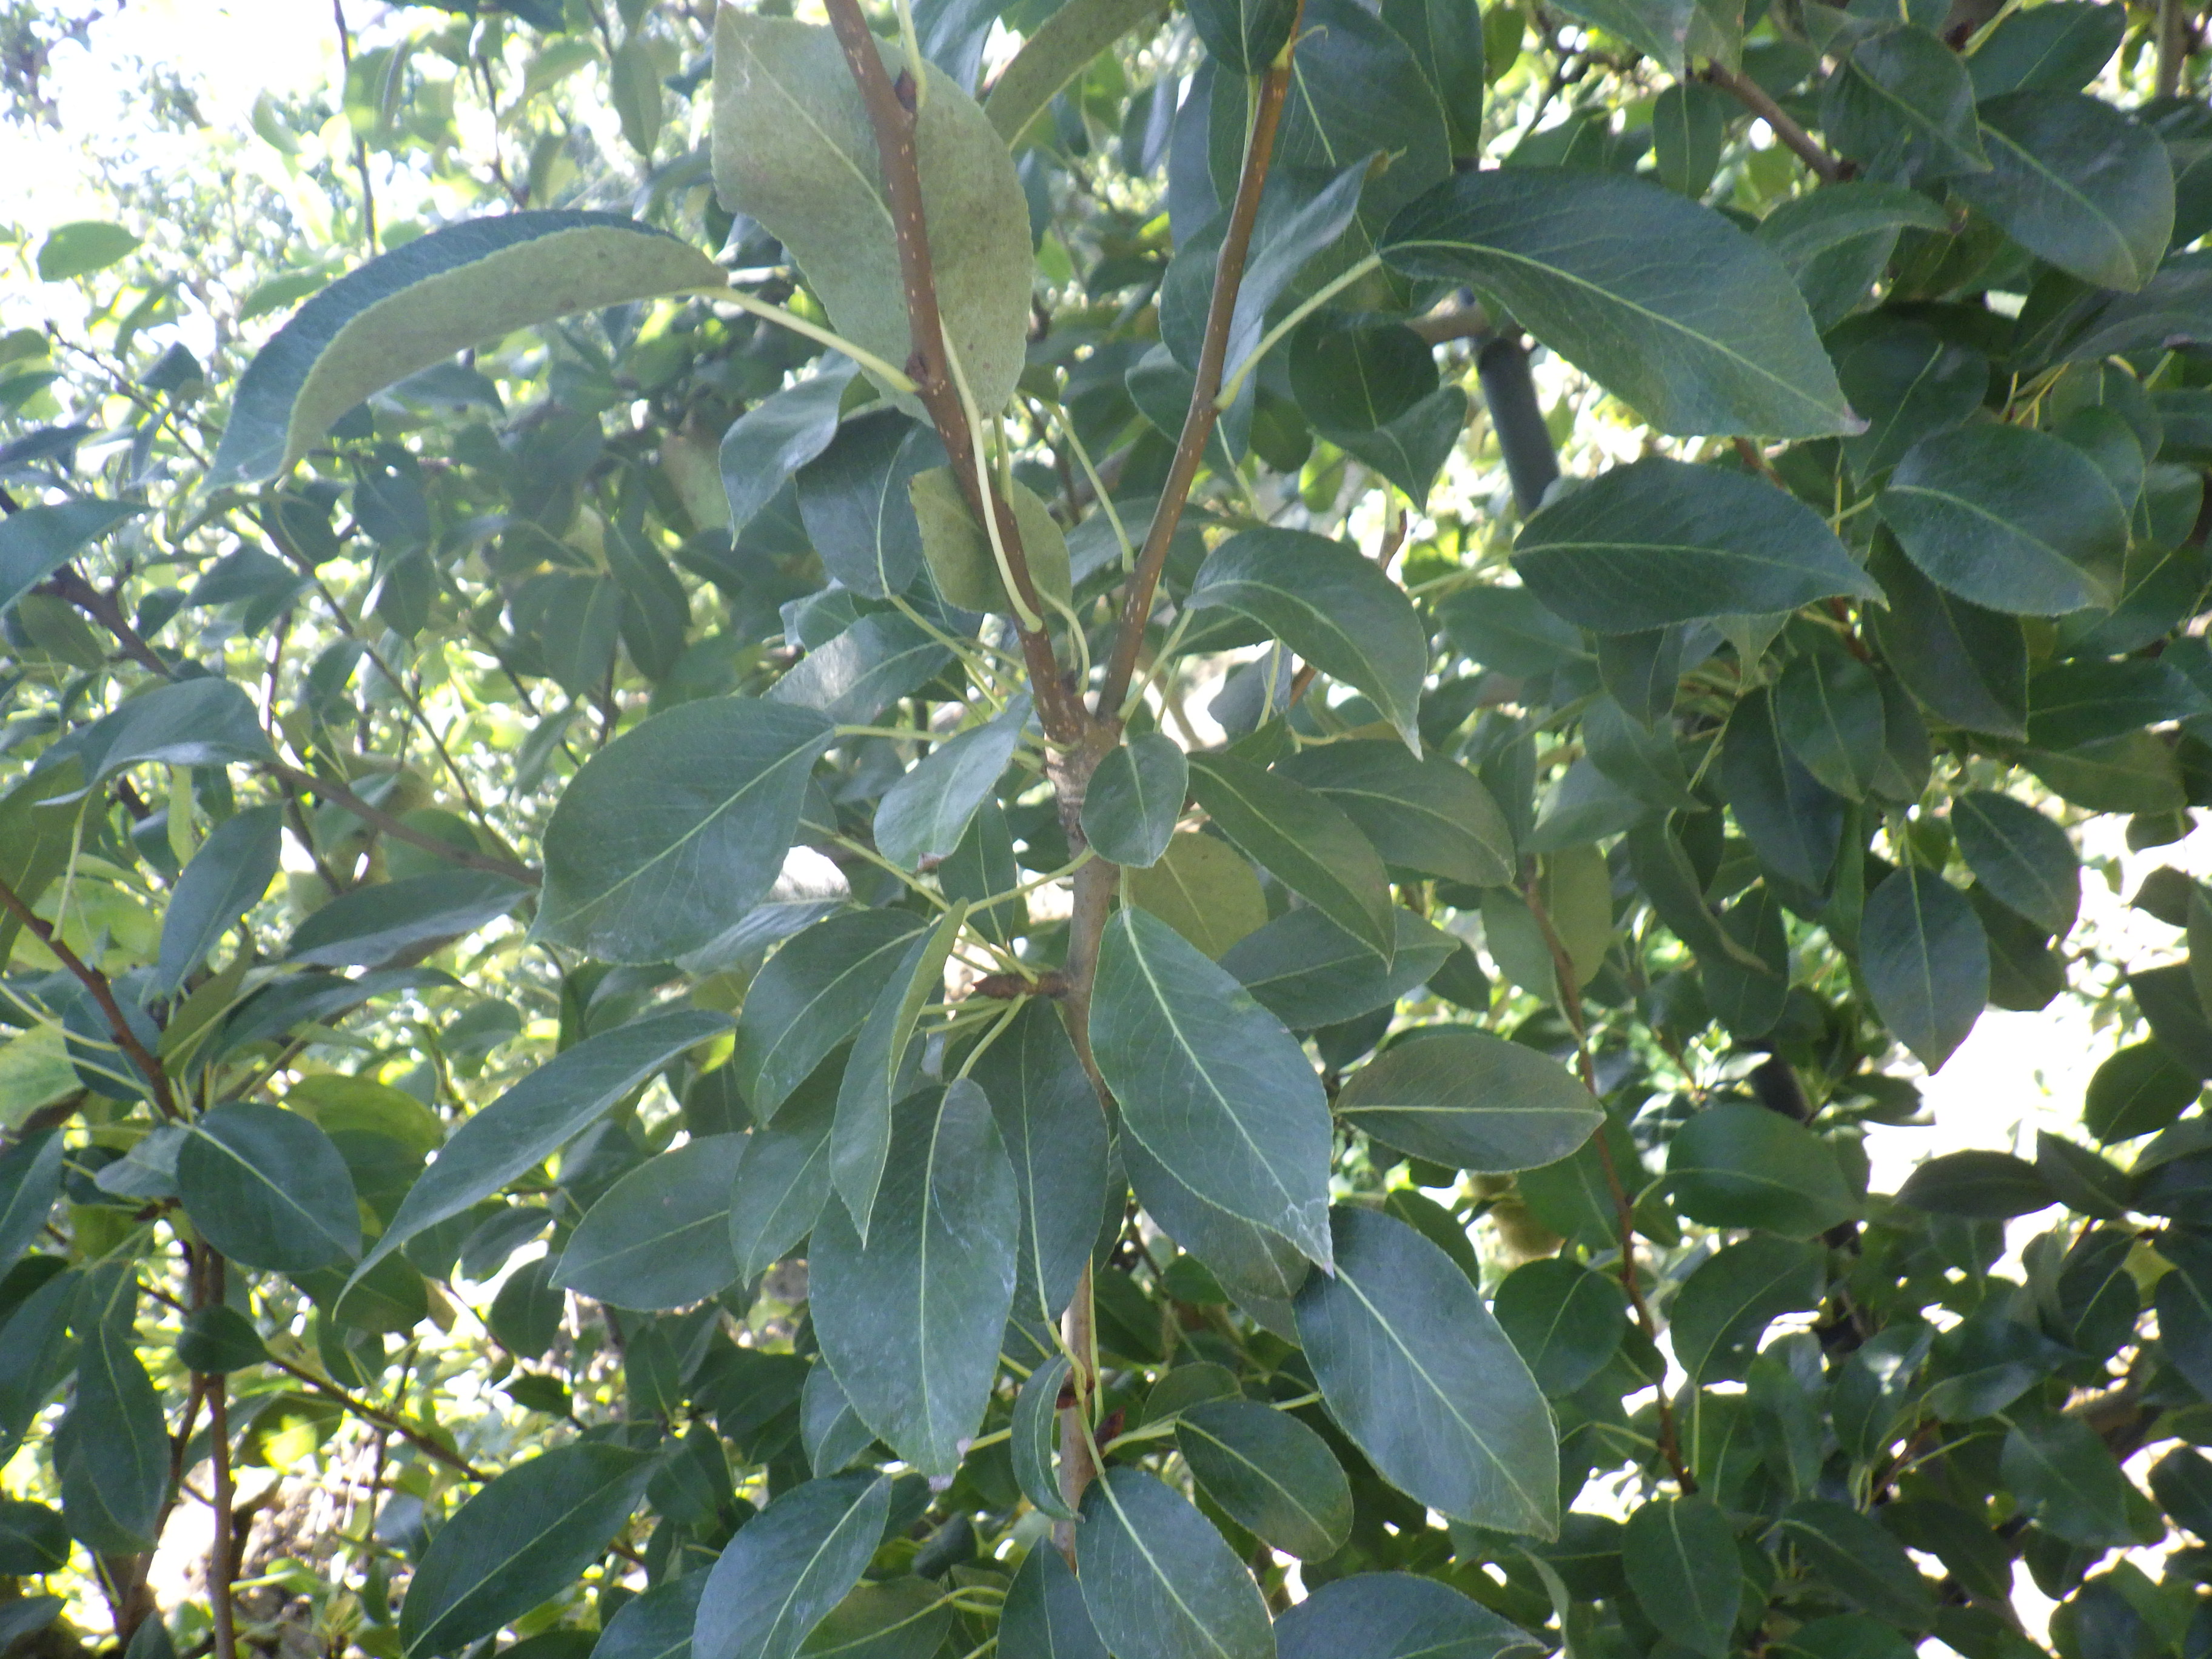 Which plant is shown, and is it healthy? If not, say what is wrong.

pear, chemical damage
